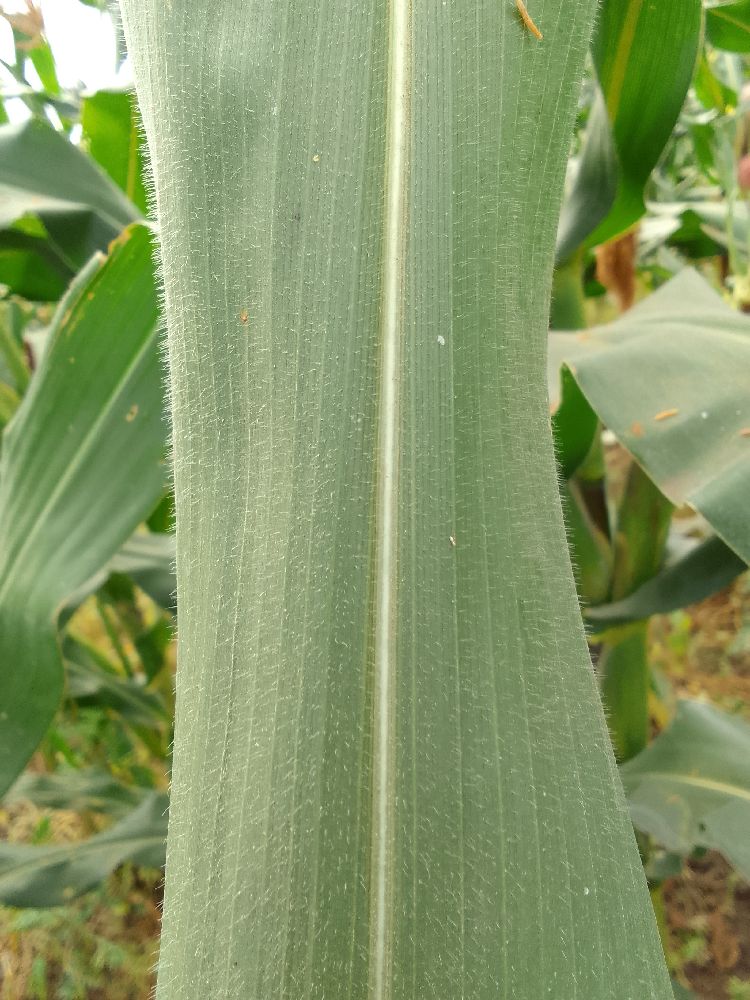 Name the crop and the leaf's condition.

maize, healthy
